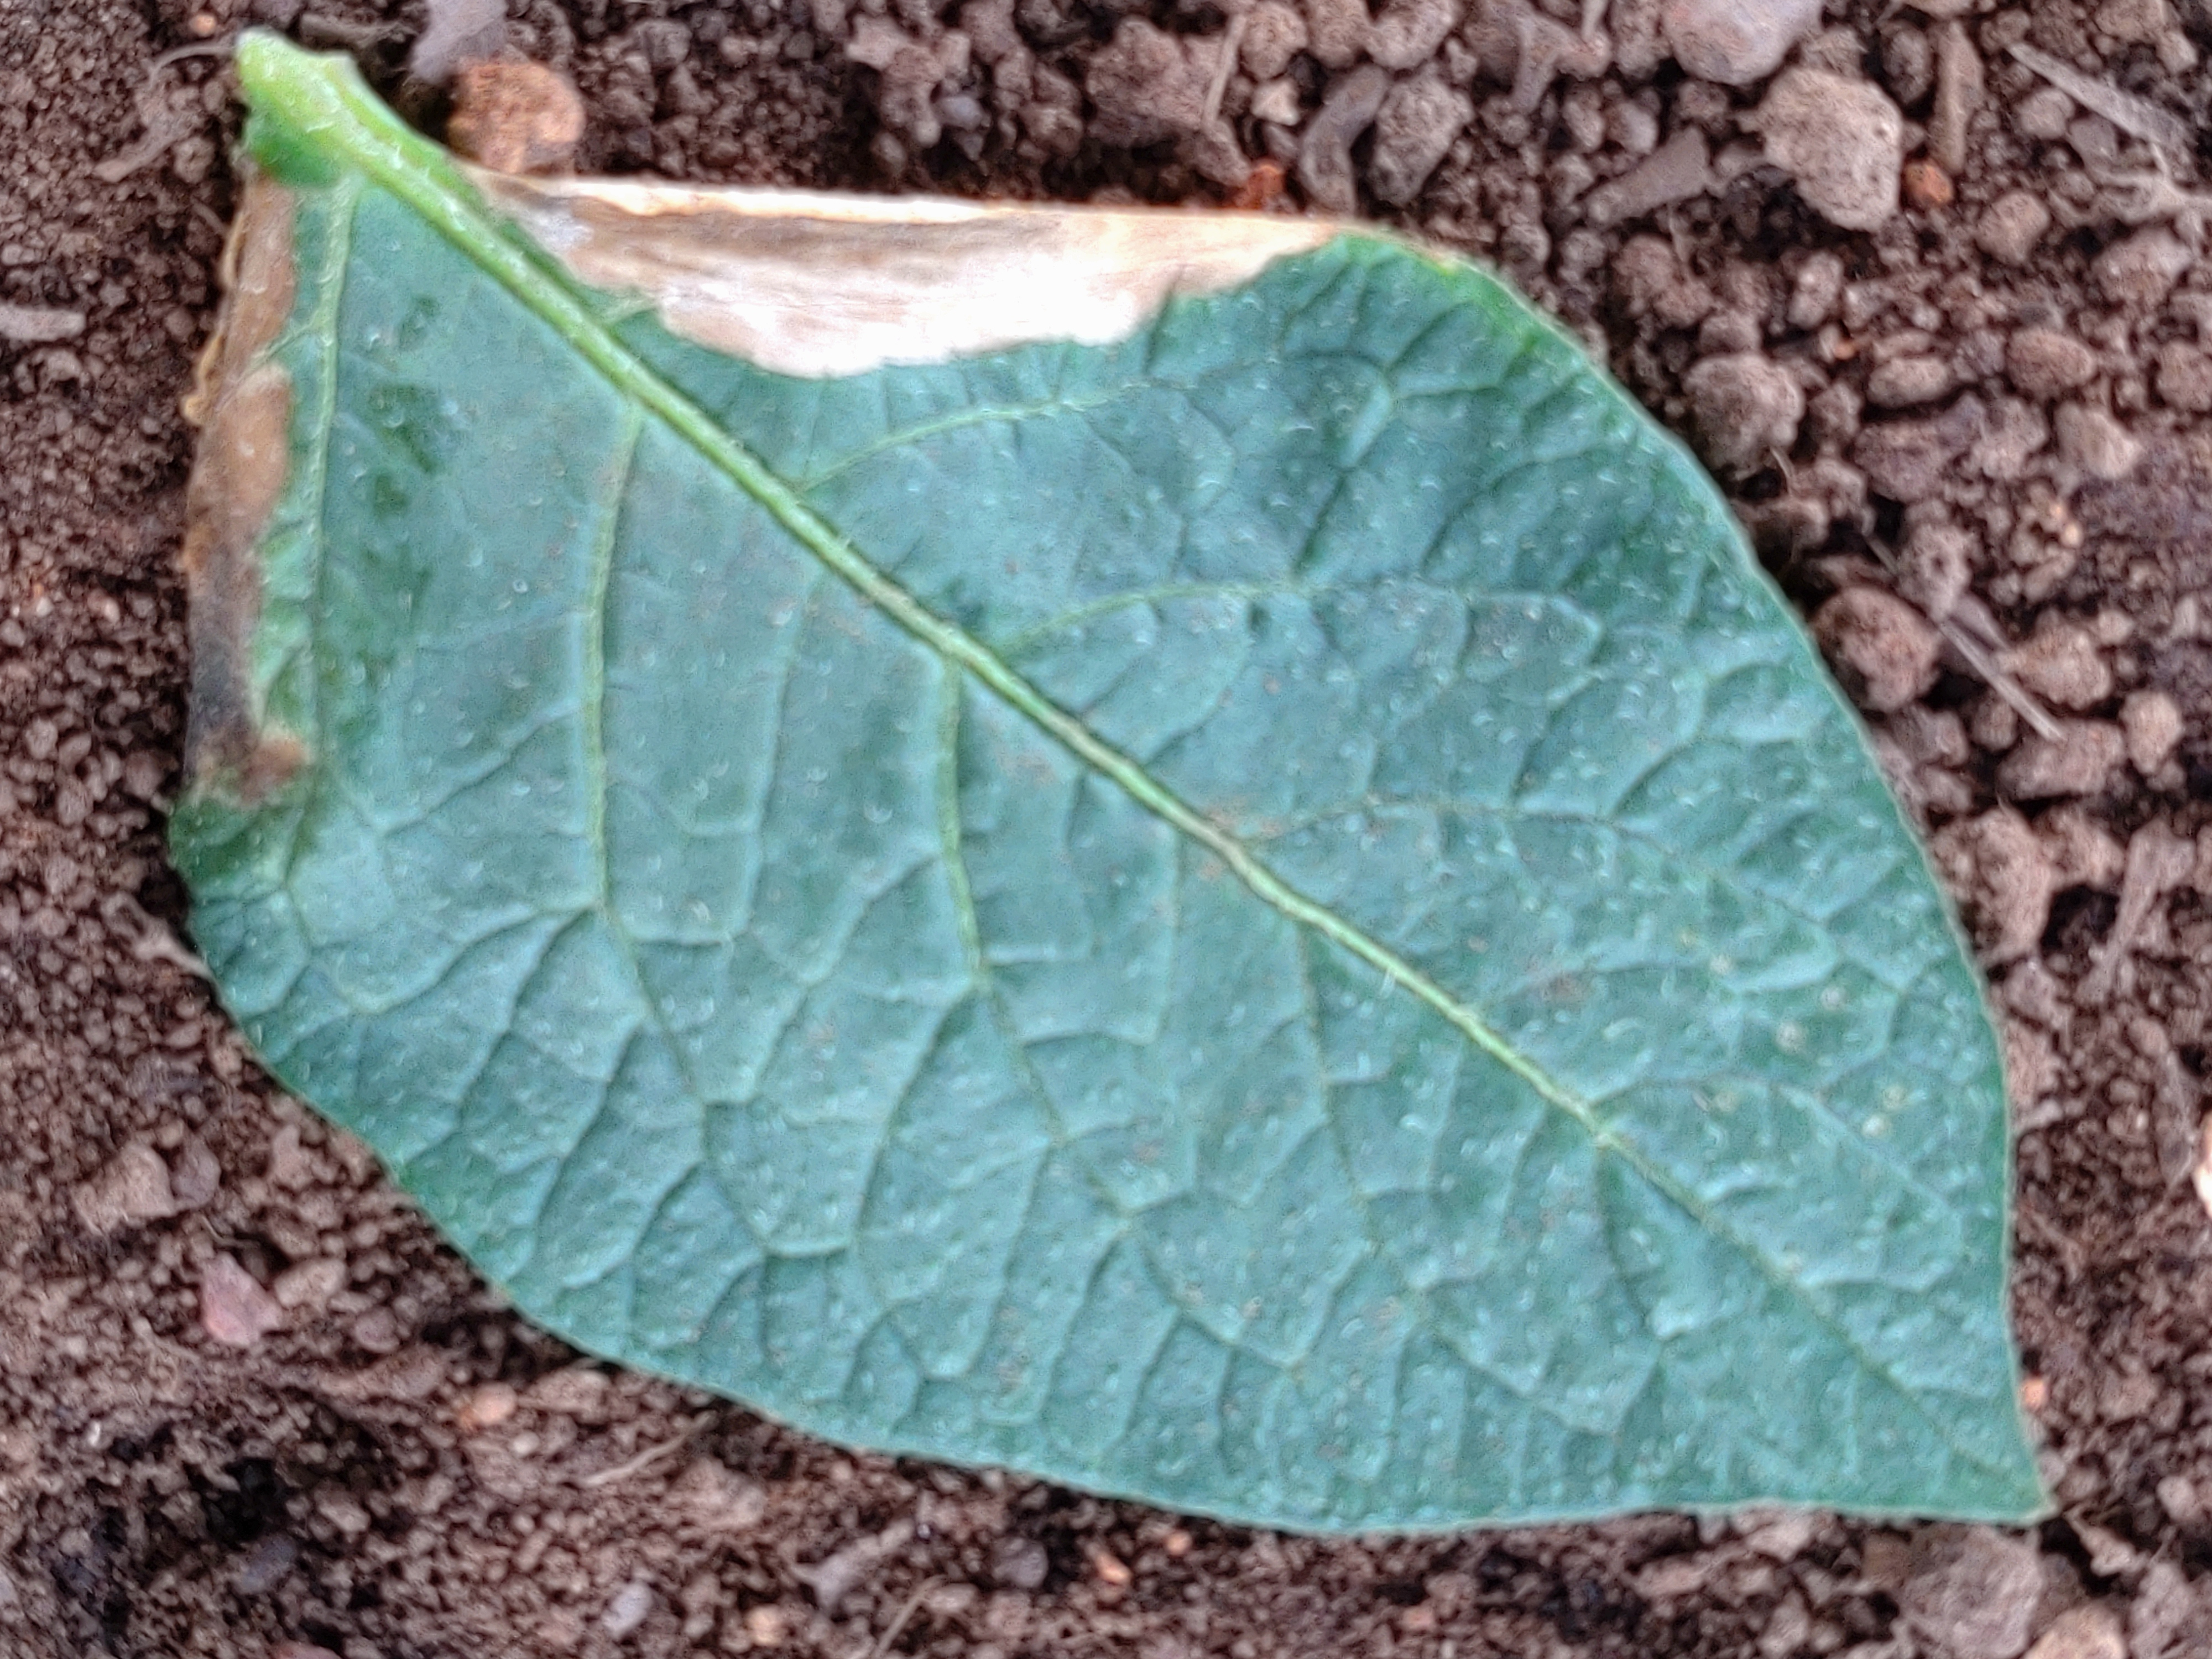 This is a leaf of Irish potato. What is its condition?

early blight
